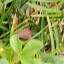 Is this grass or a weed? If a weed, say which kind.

unstructured weed
